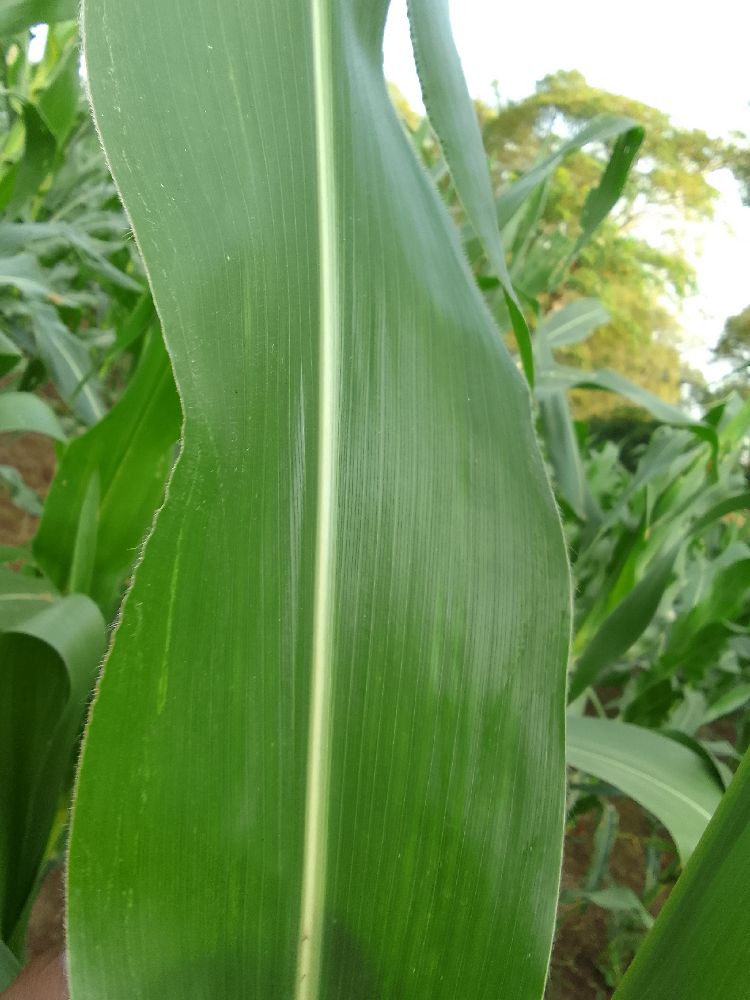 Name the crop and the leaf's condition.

maize, healthy
